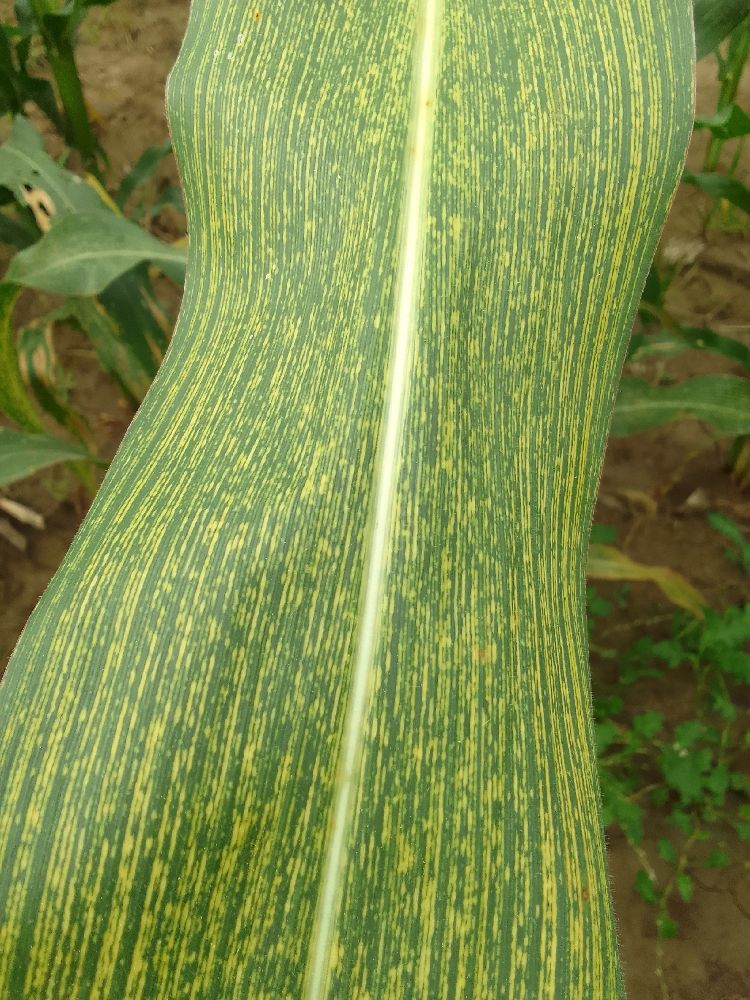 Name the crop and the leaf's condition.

maize, maize streak virus
